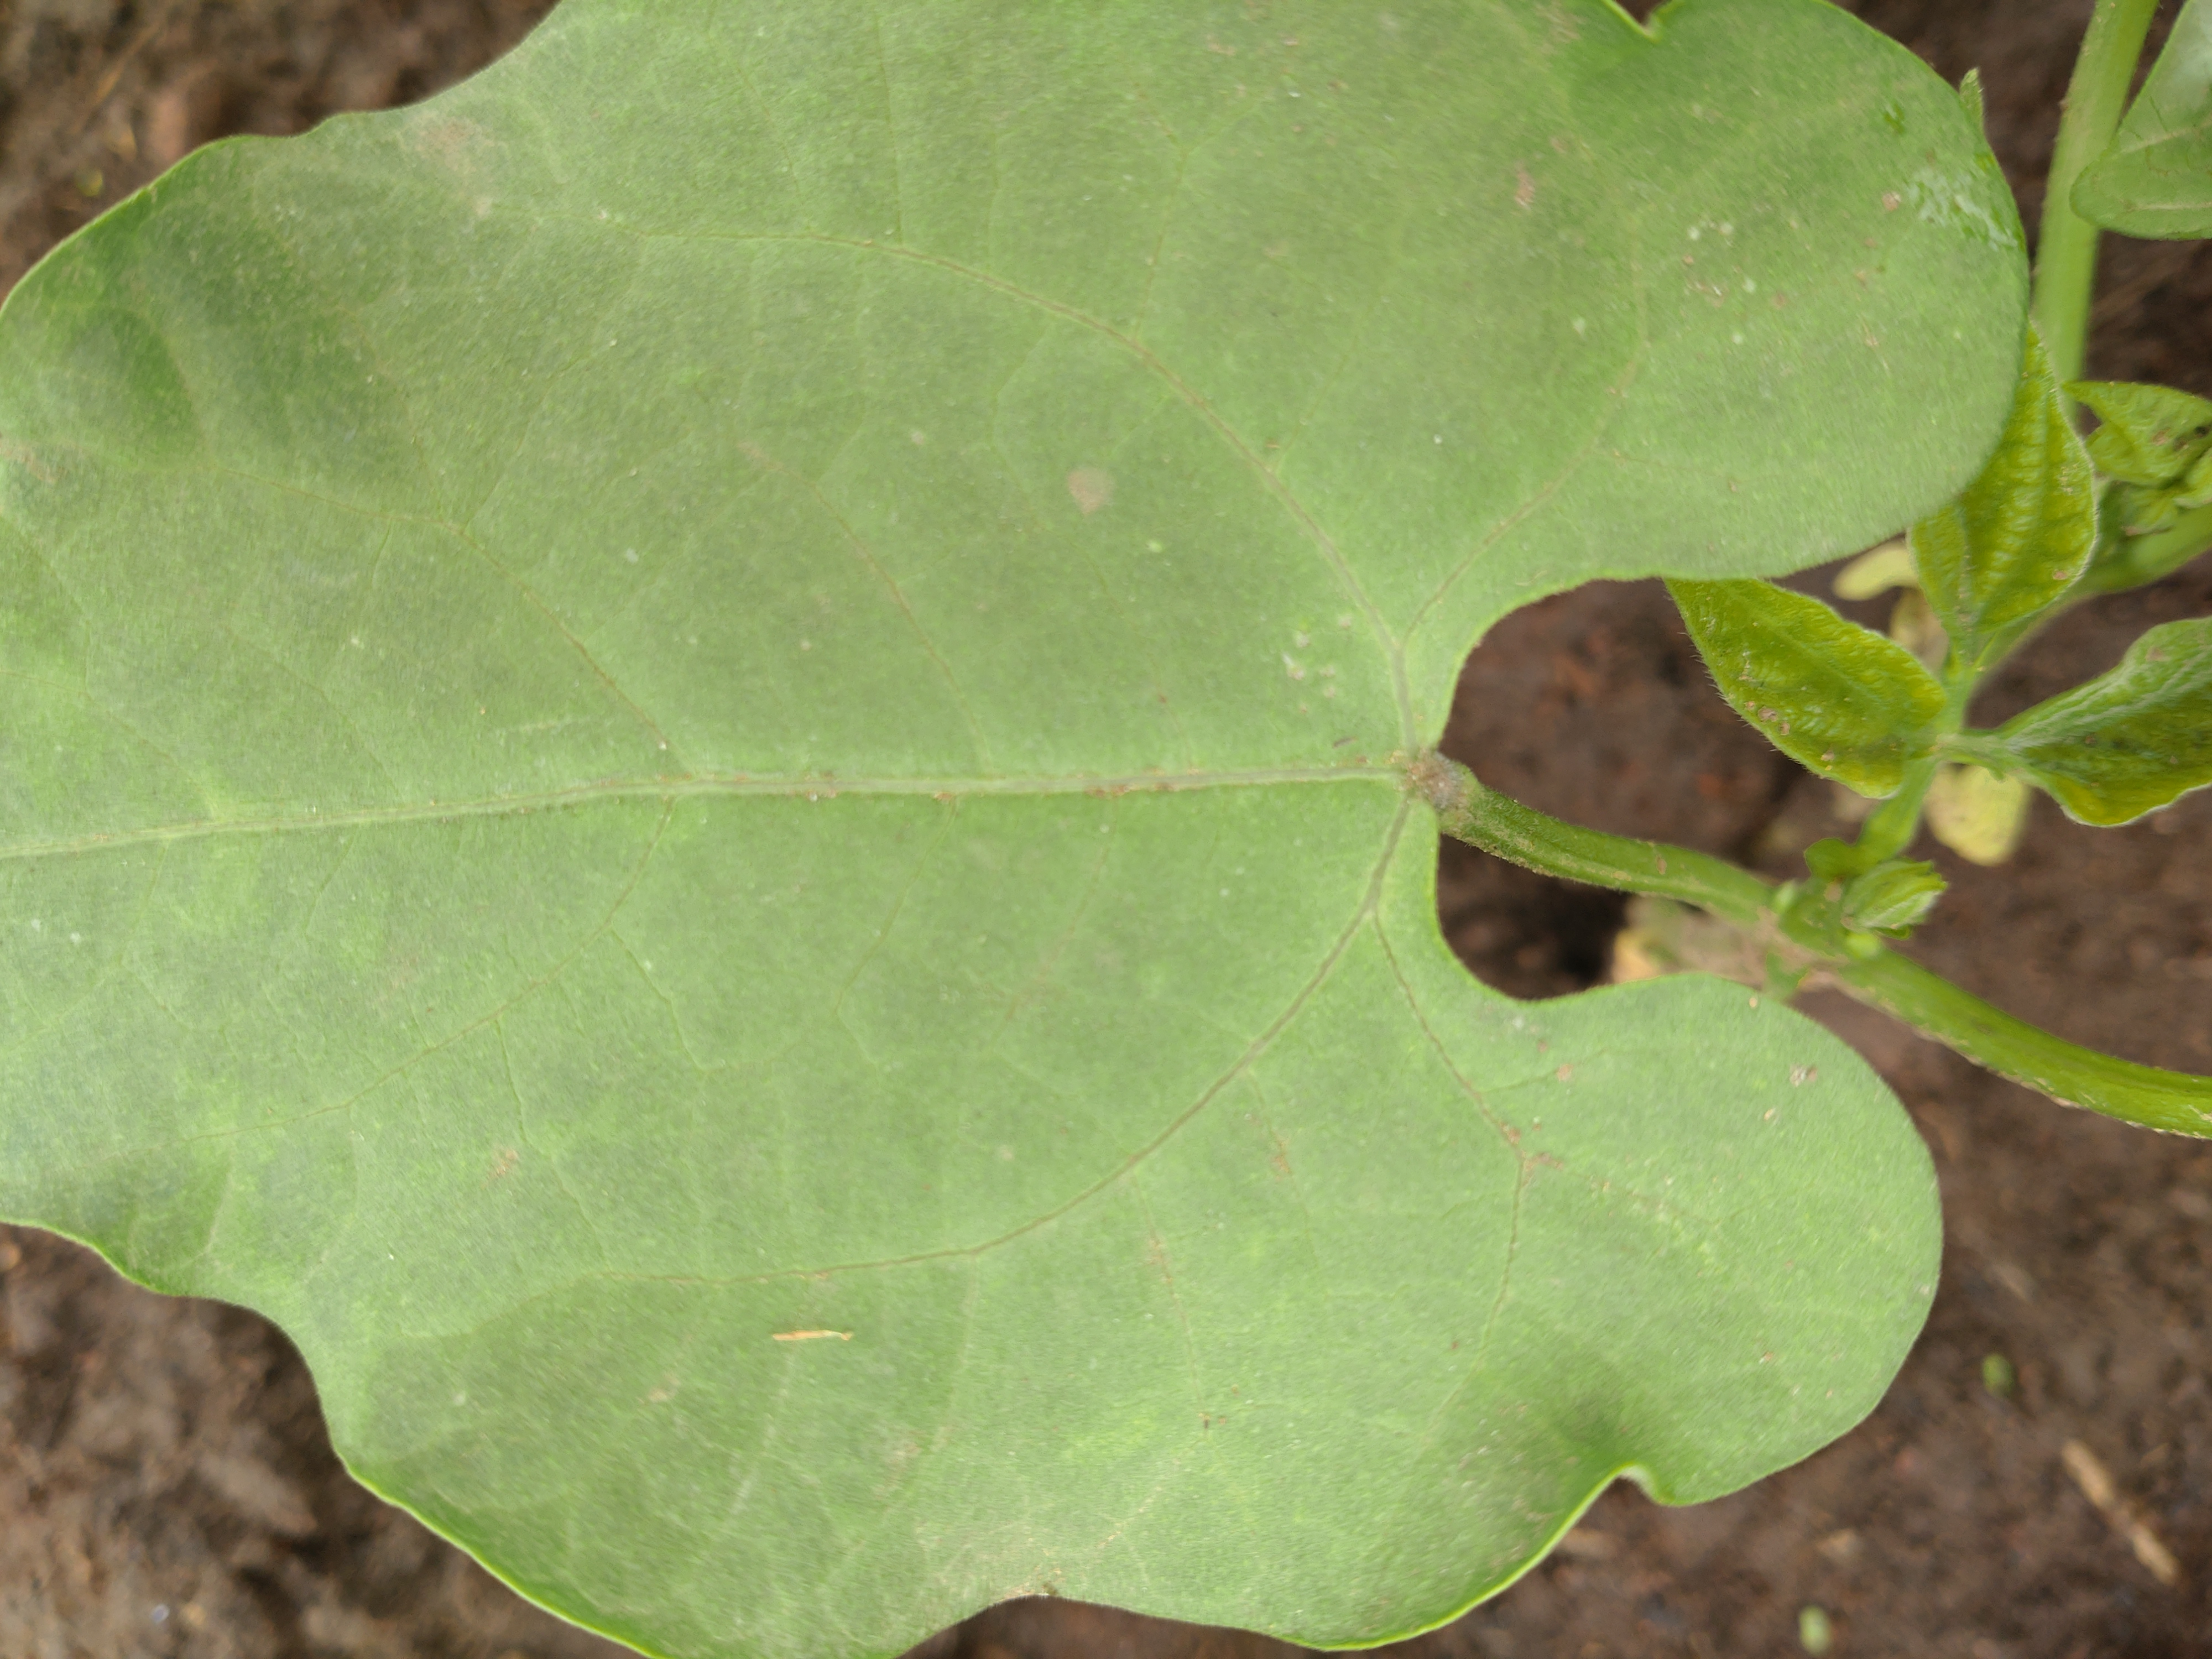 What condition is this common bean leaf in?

healthy
